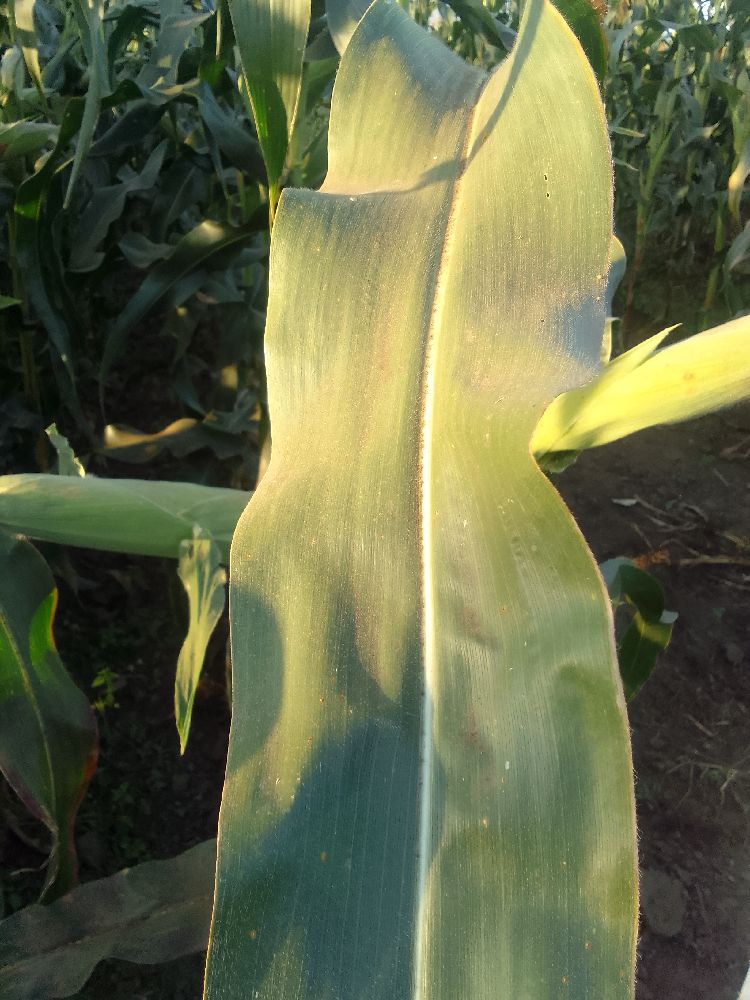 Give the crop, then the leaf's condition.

maize, healthy
